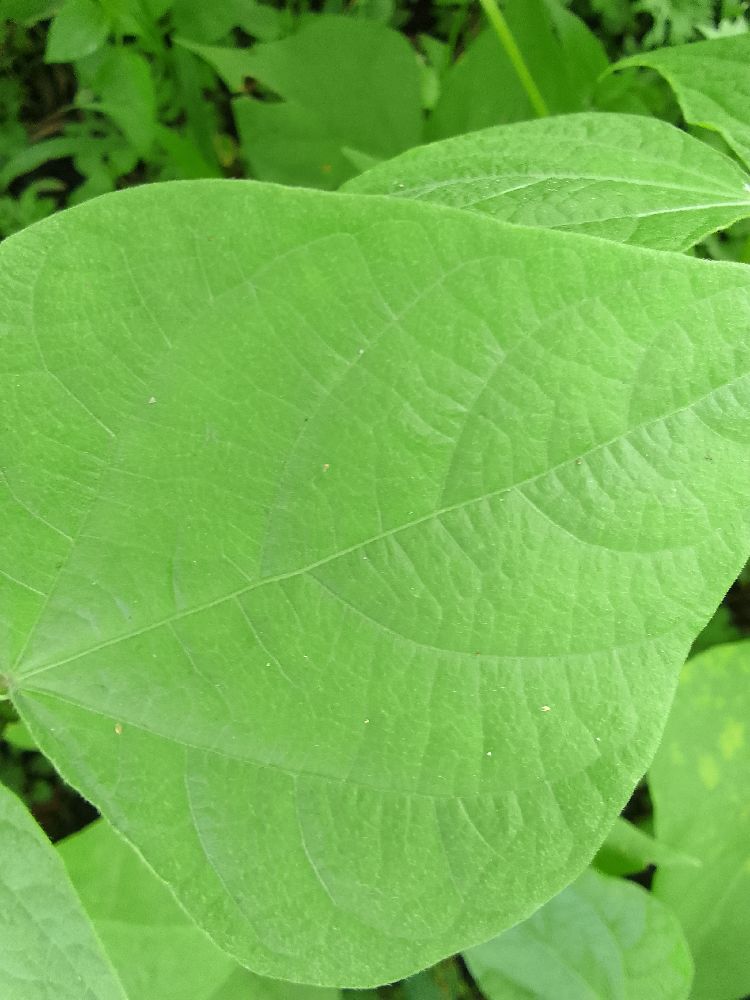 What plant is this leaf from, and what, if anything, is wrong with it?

common bean, healthy
